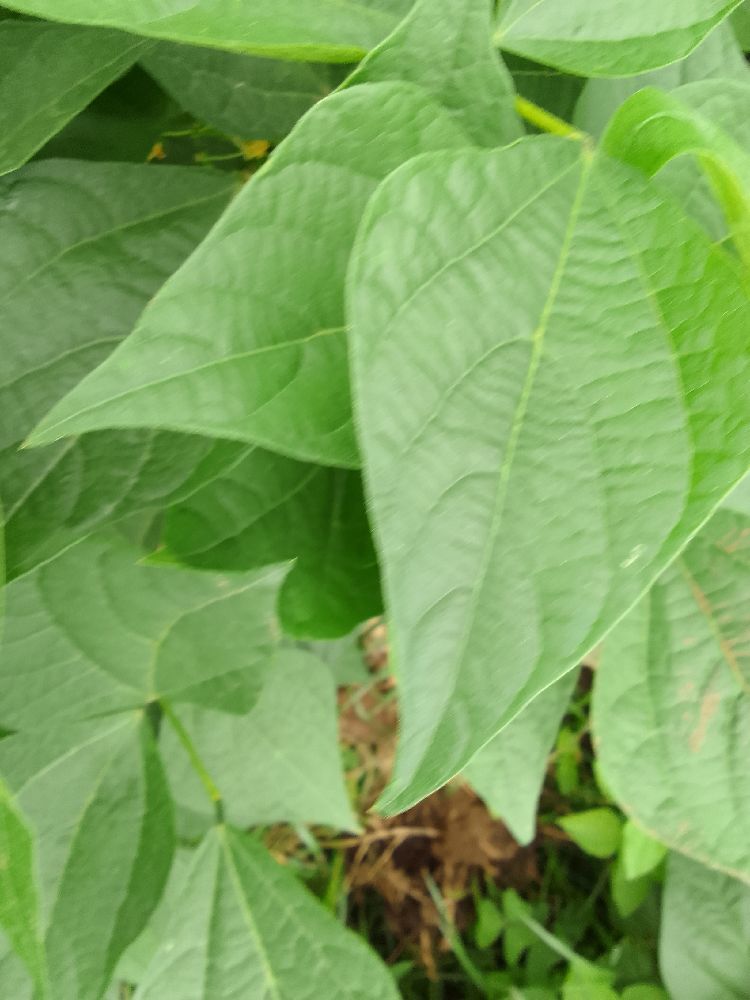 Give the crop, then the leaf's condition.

common bean, healthy
